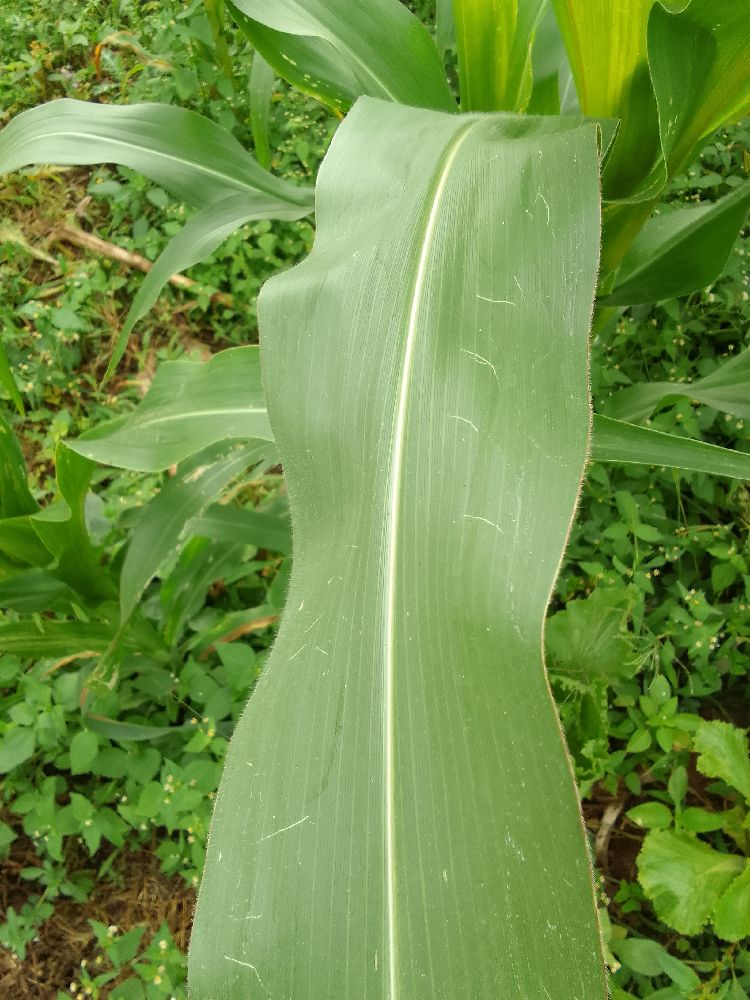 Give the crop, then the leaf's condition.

maize, healthy
